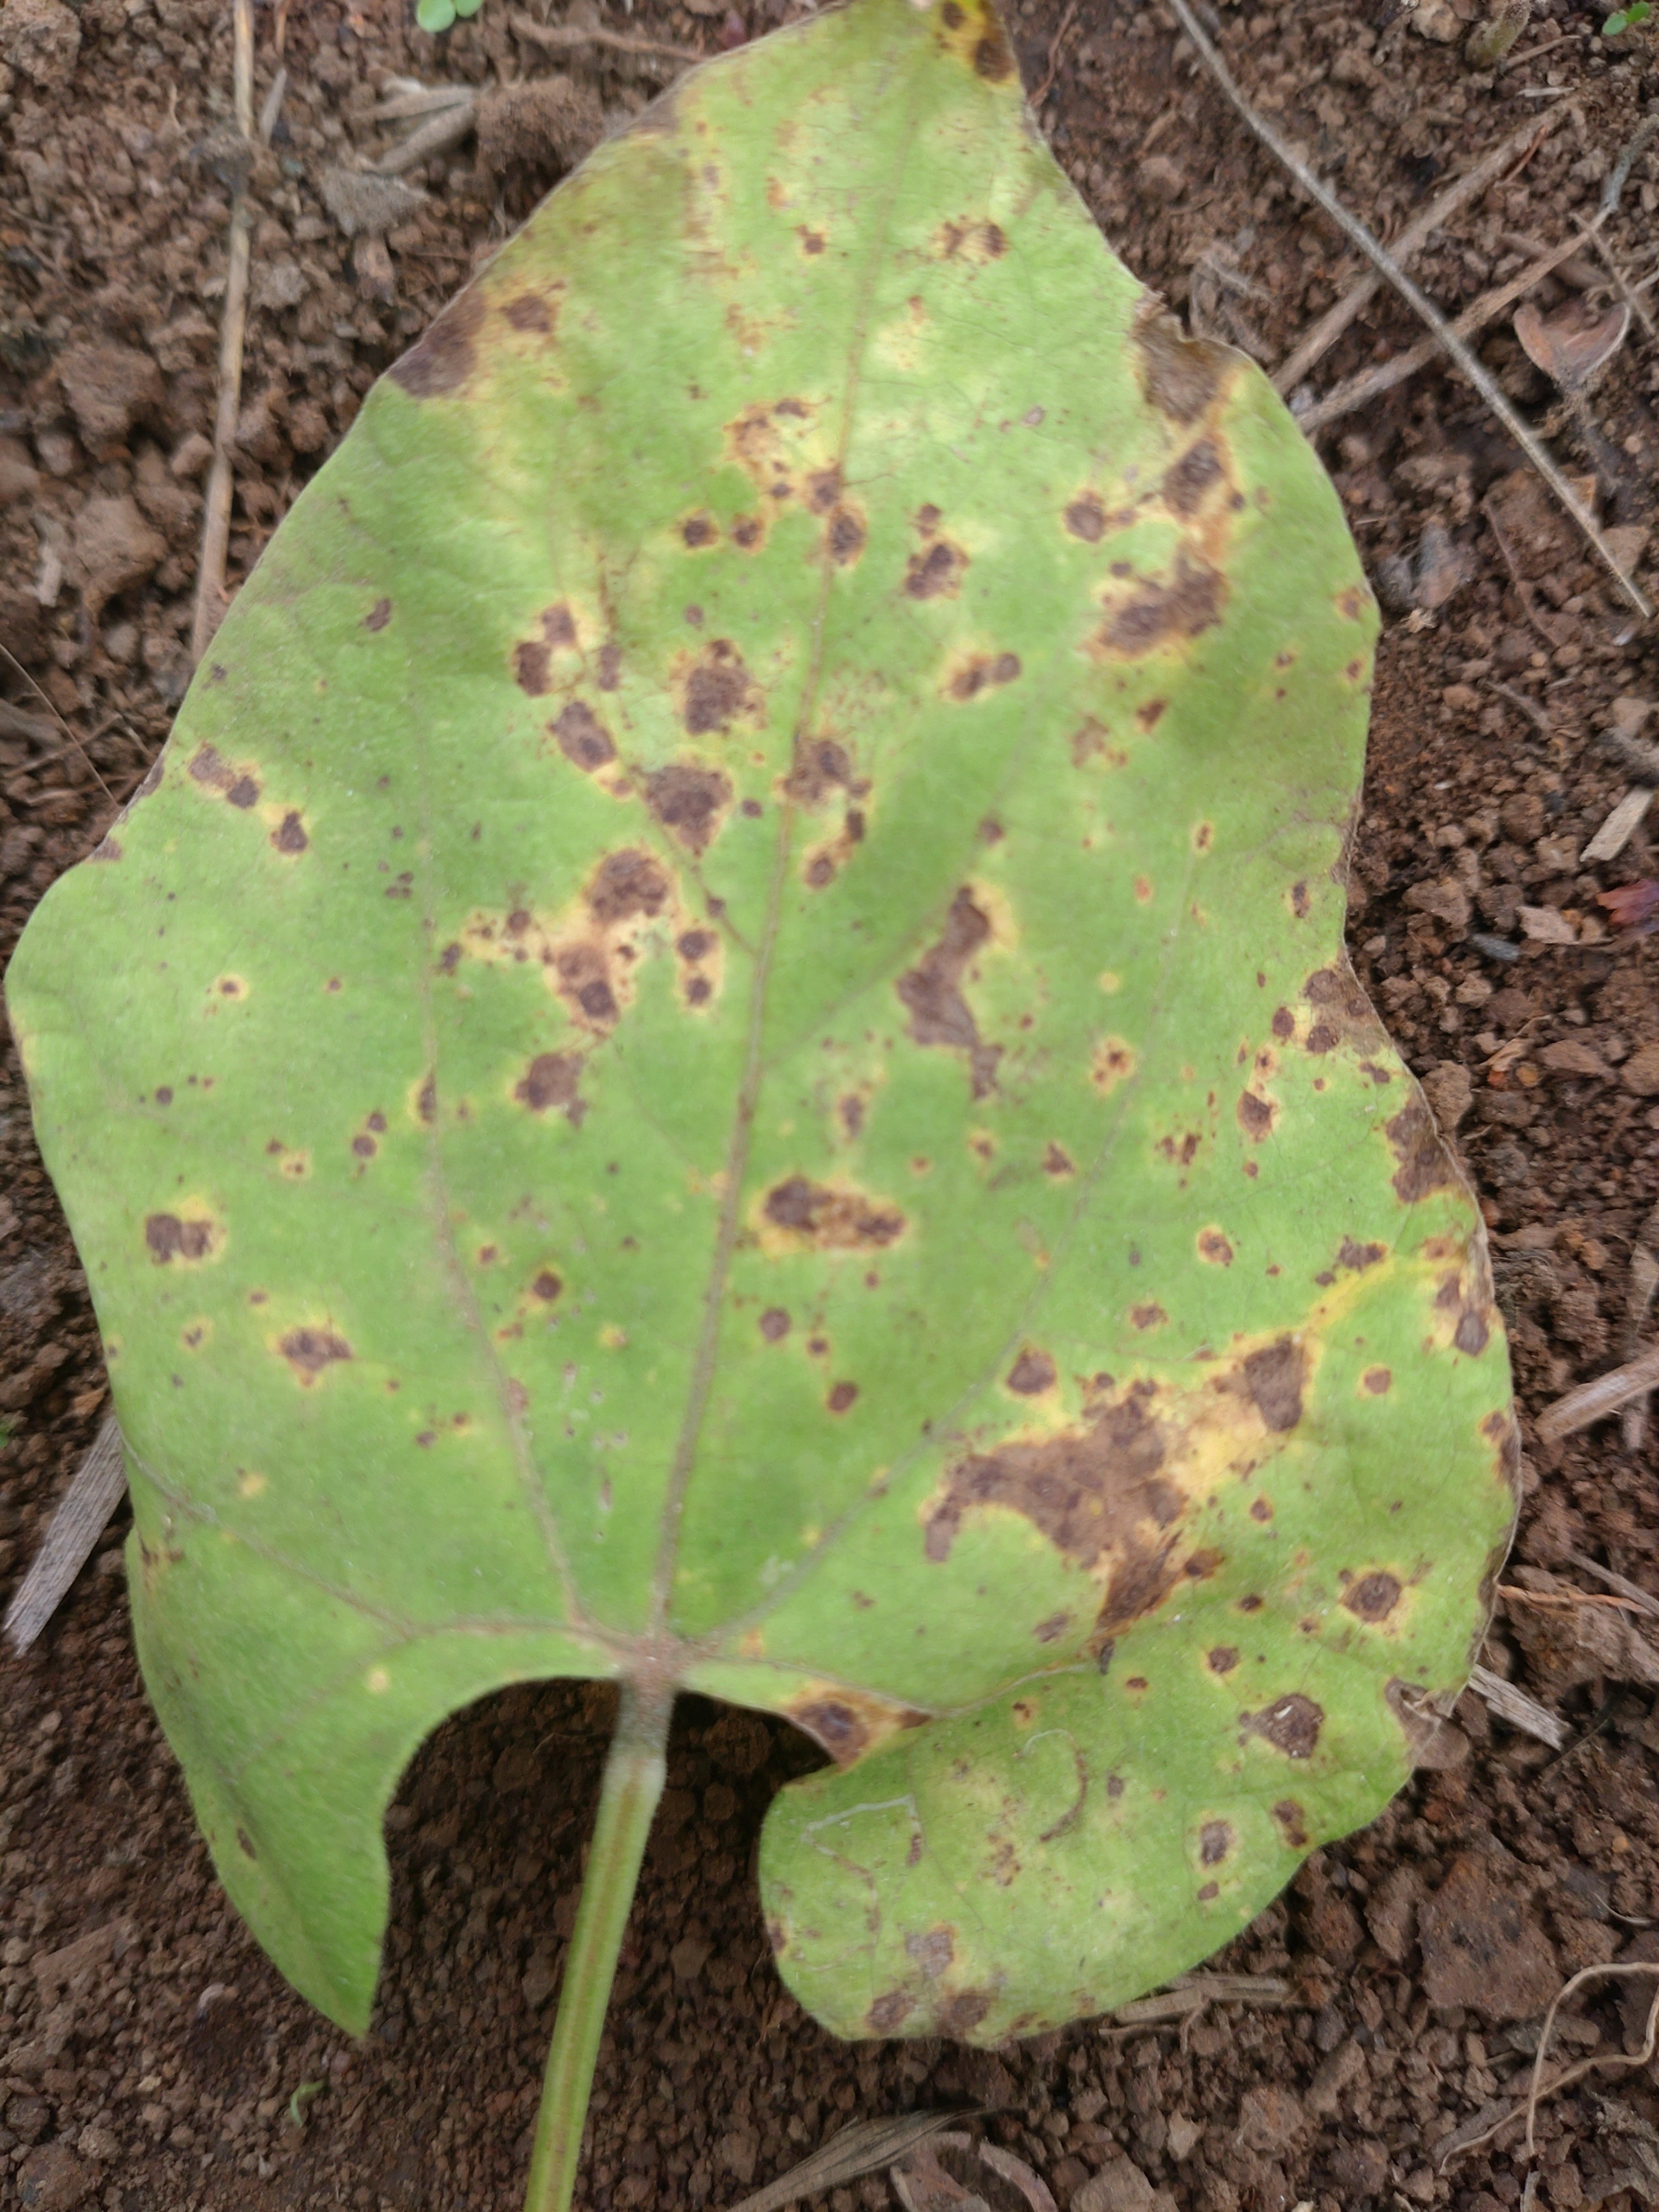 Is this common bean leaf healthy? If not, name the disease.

rust
